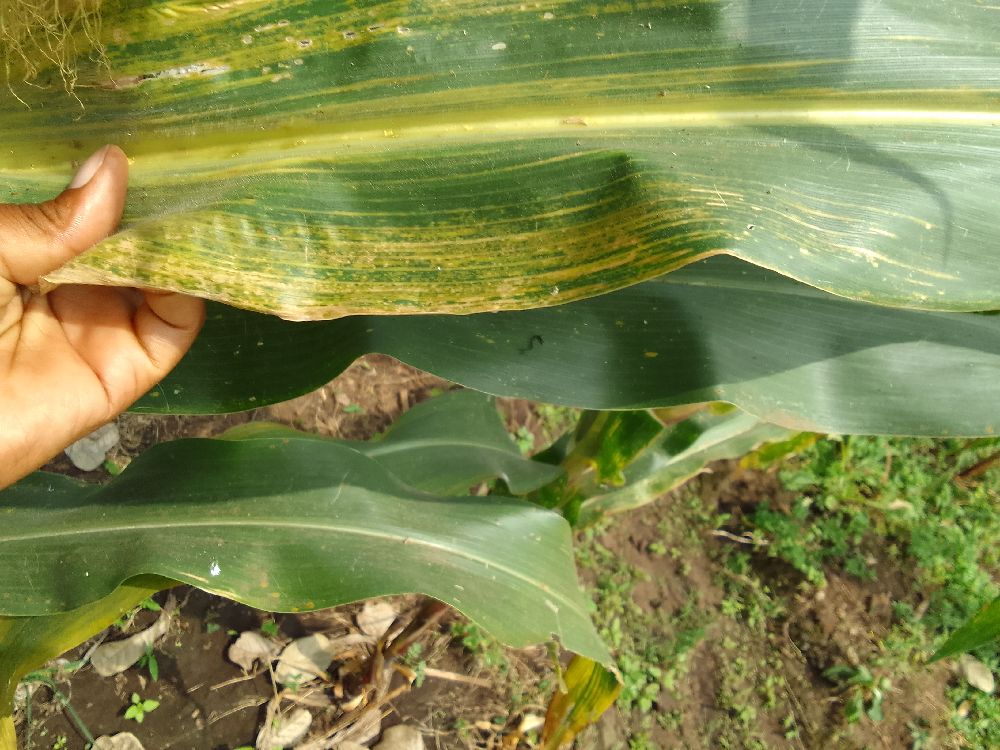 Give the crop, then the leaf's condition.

maize, maize lethal necrosis
